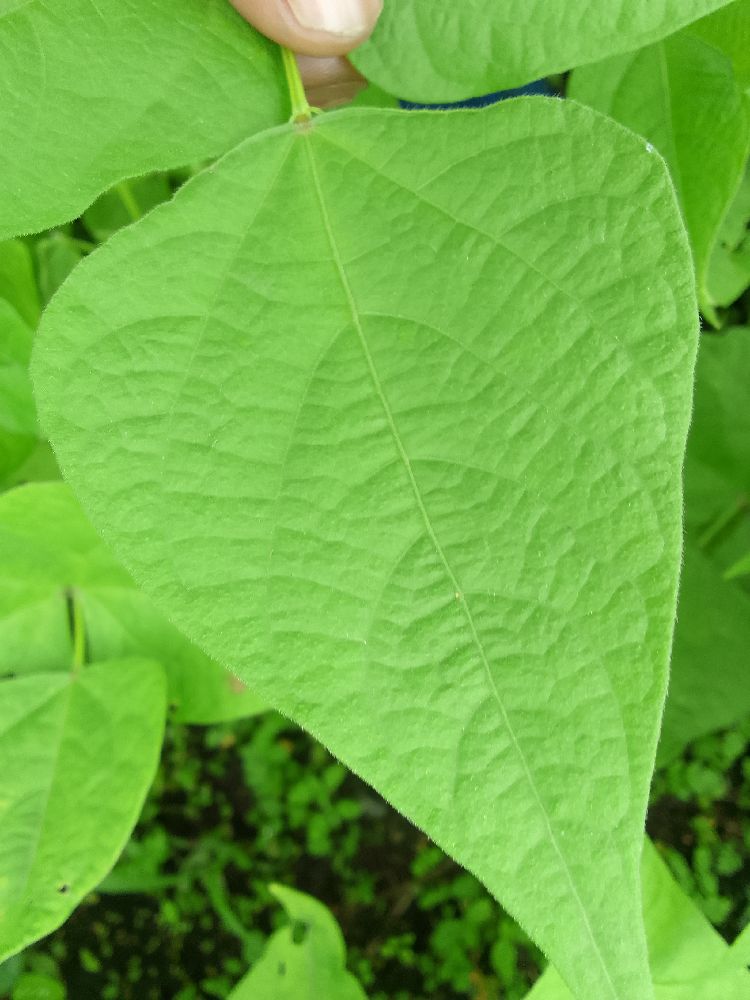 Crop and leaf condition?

common bean, healthy
